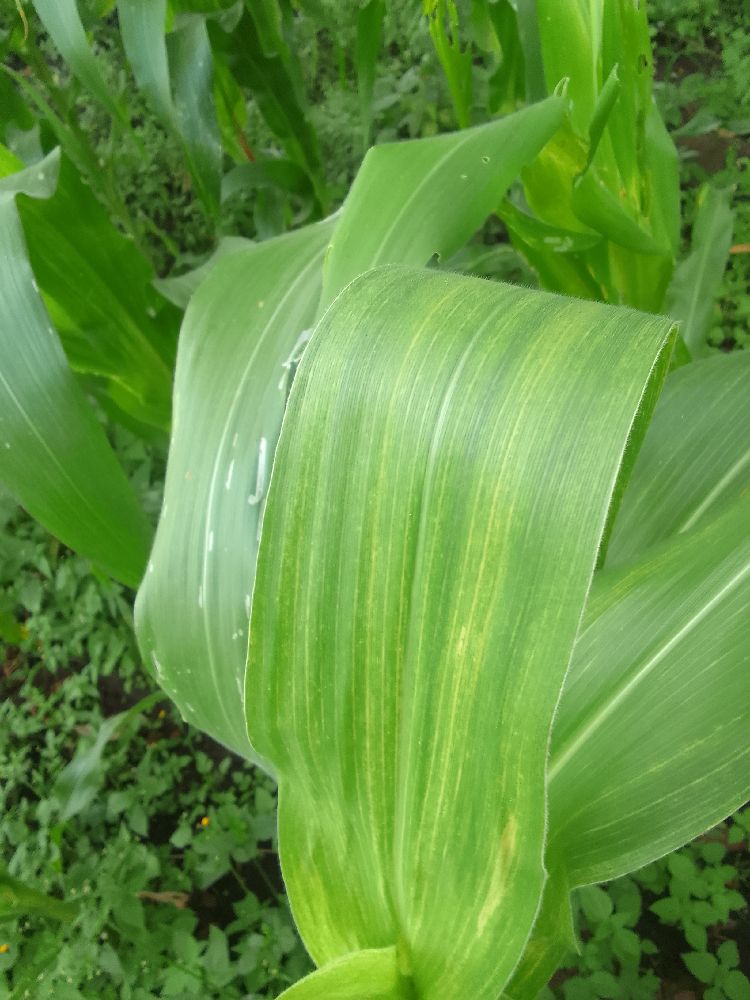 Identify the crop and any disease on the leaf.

maize, maize lethal necrosis
